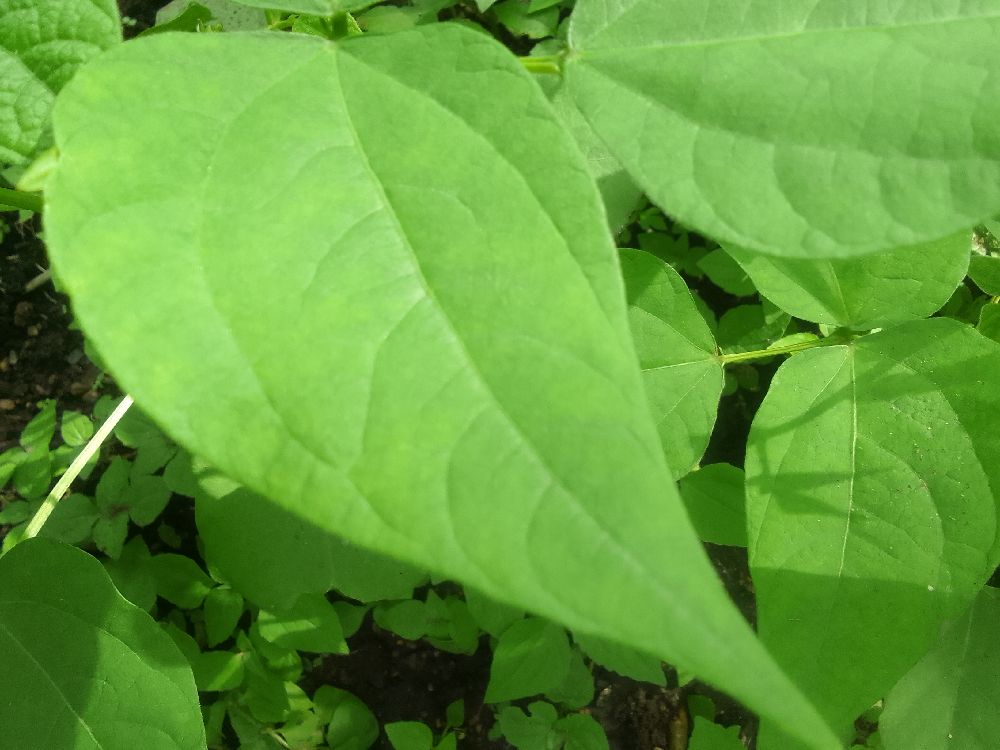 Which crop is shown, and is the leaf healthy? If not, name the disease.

common bean, healthy
